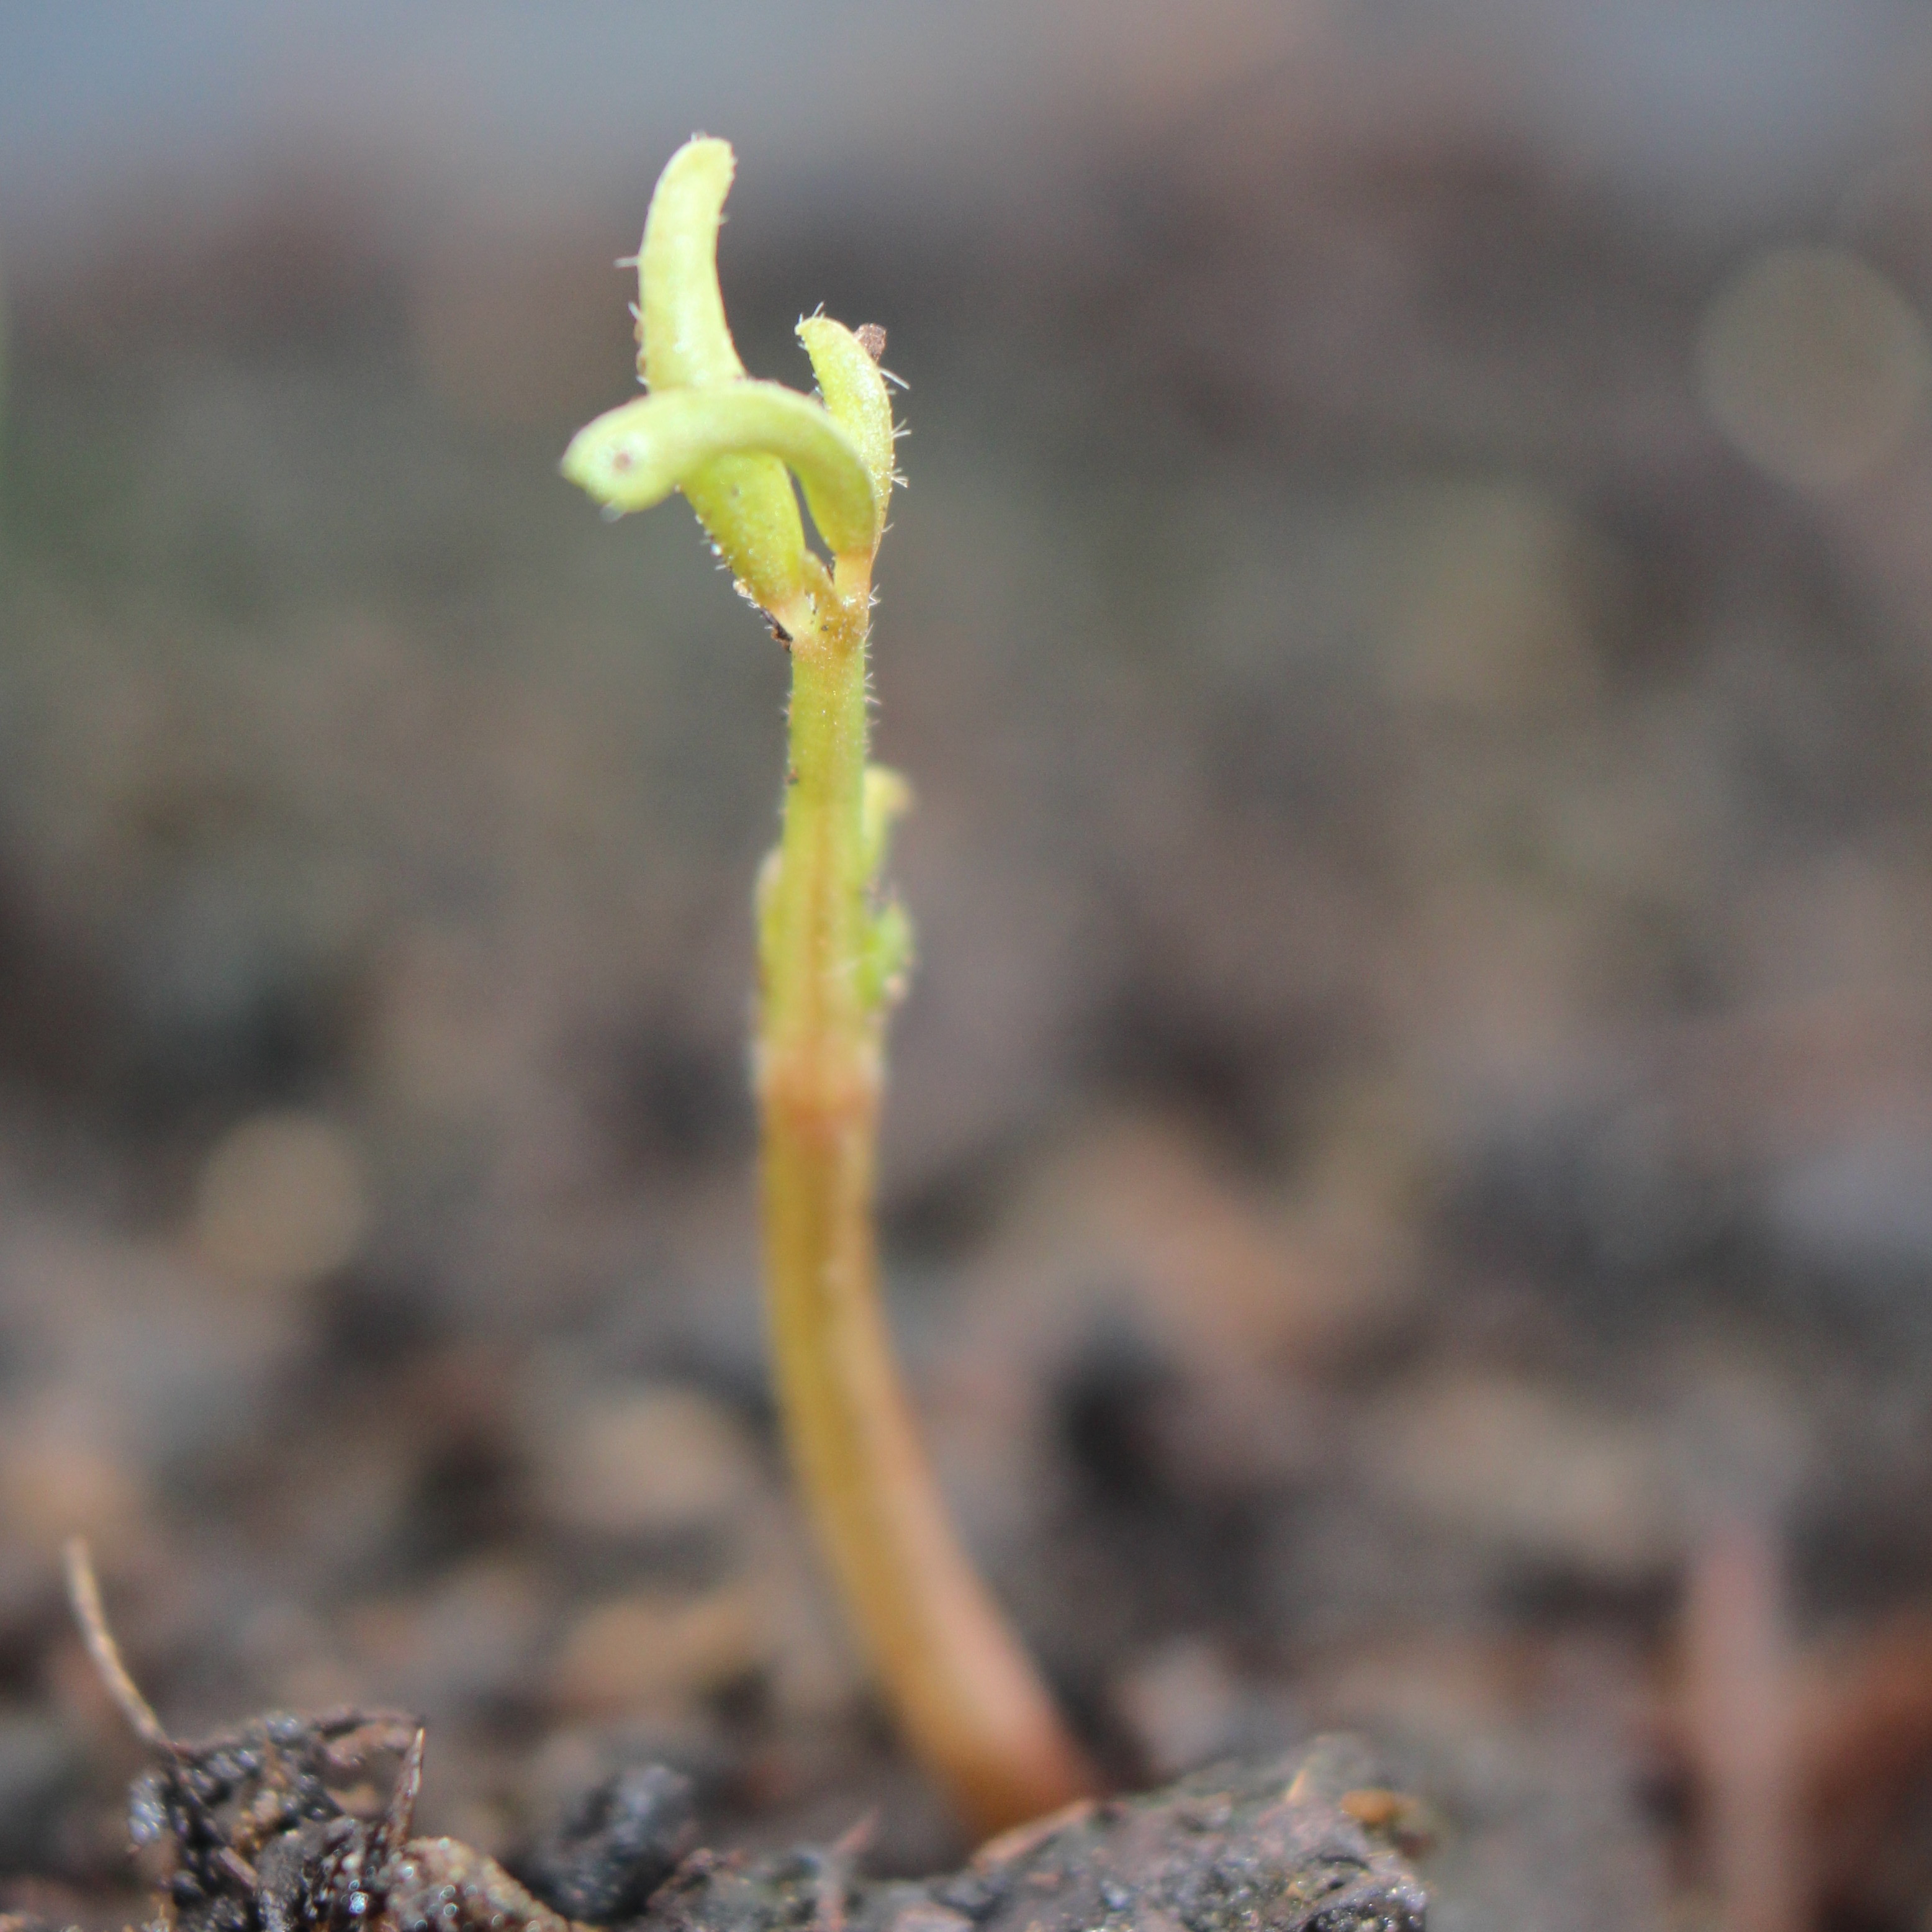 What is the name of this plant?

Vicia sativa
